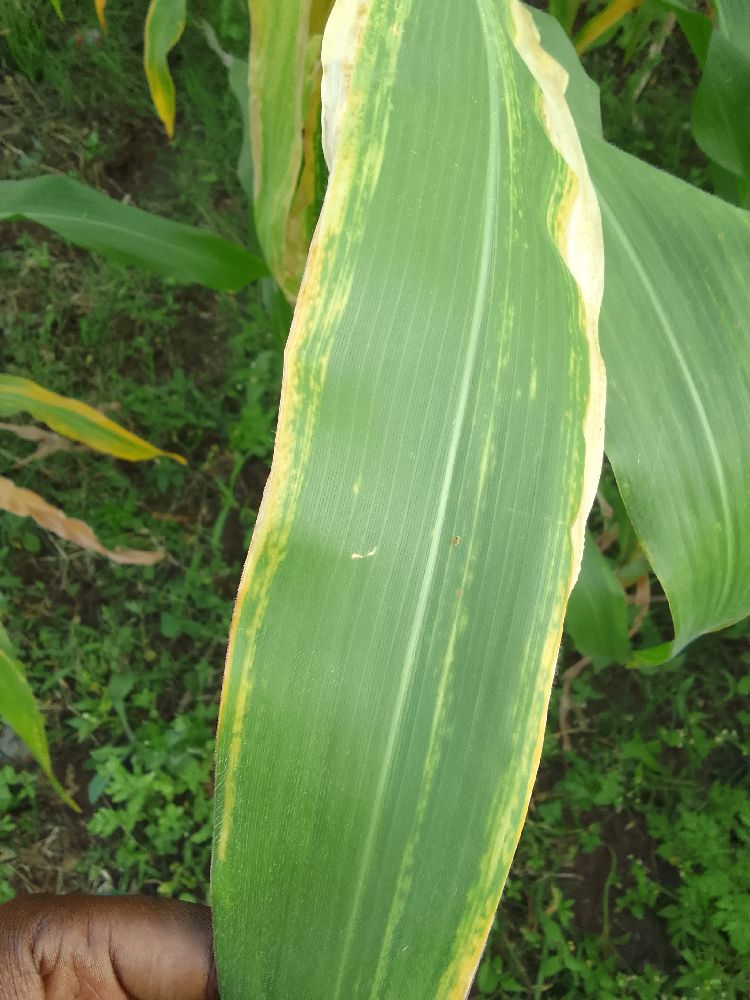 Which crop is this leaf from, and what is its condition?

maize, maize lethal necrosis
